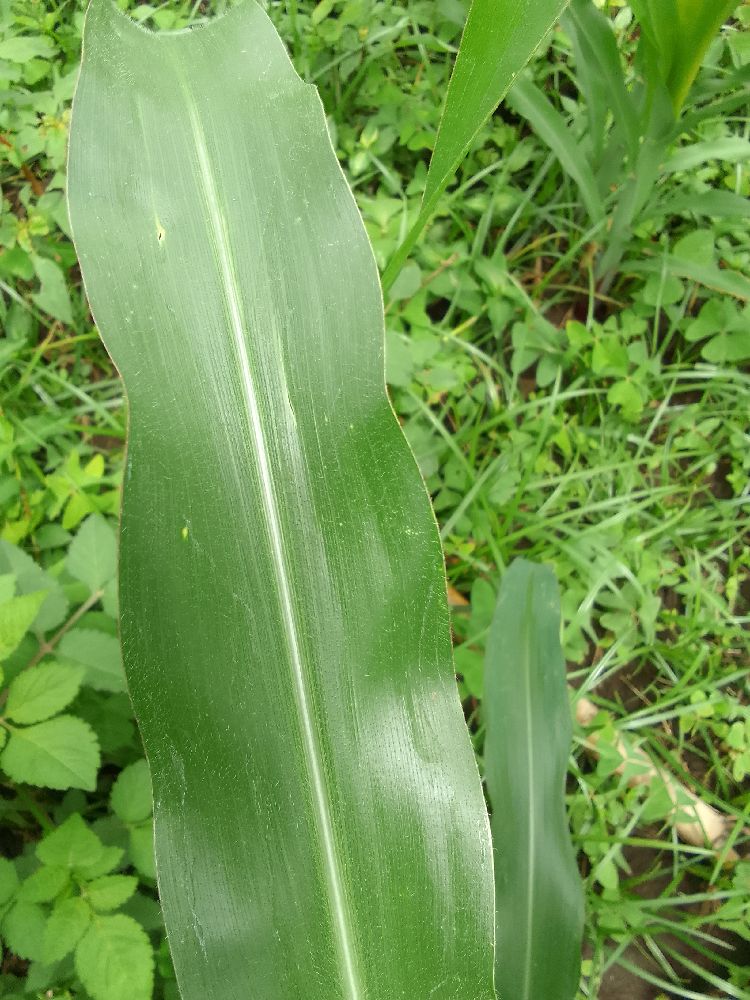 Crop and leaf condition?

maize, healthy
